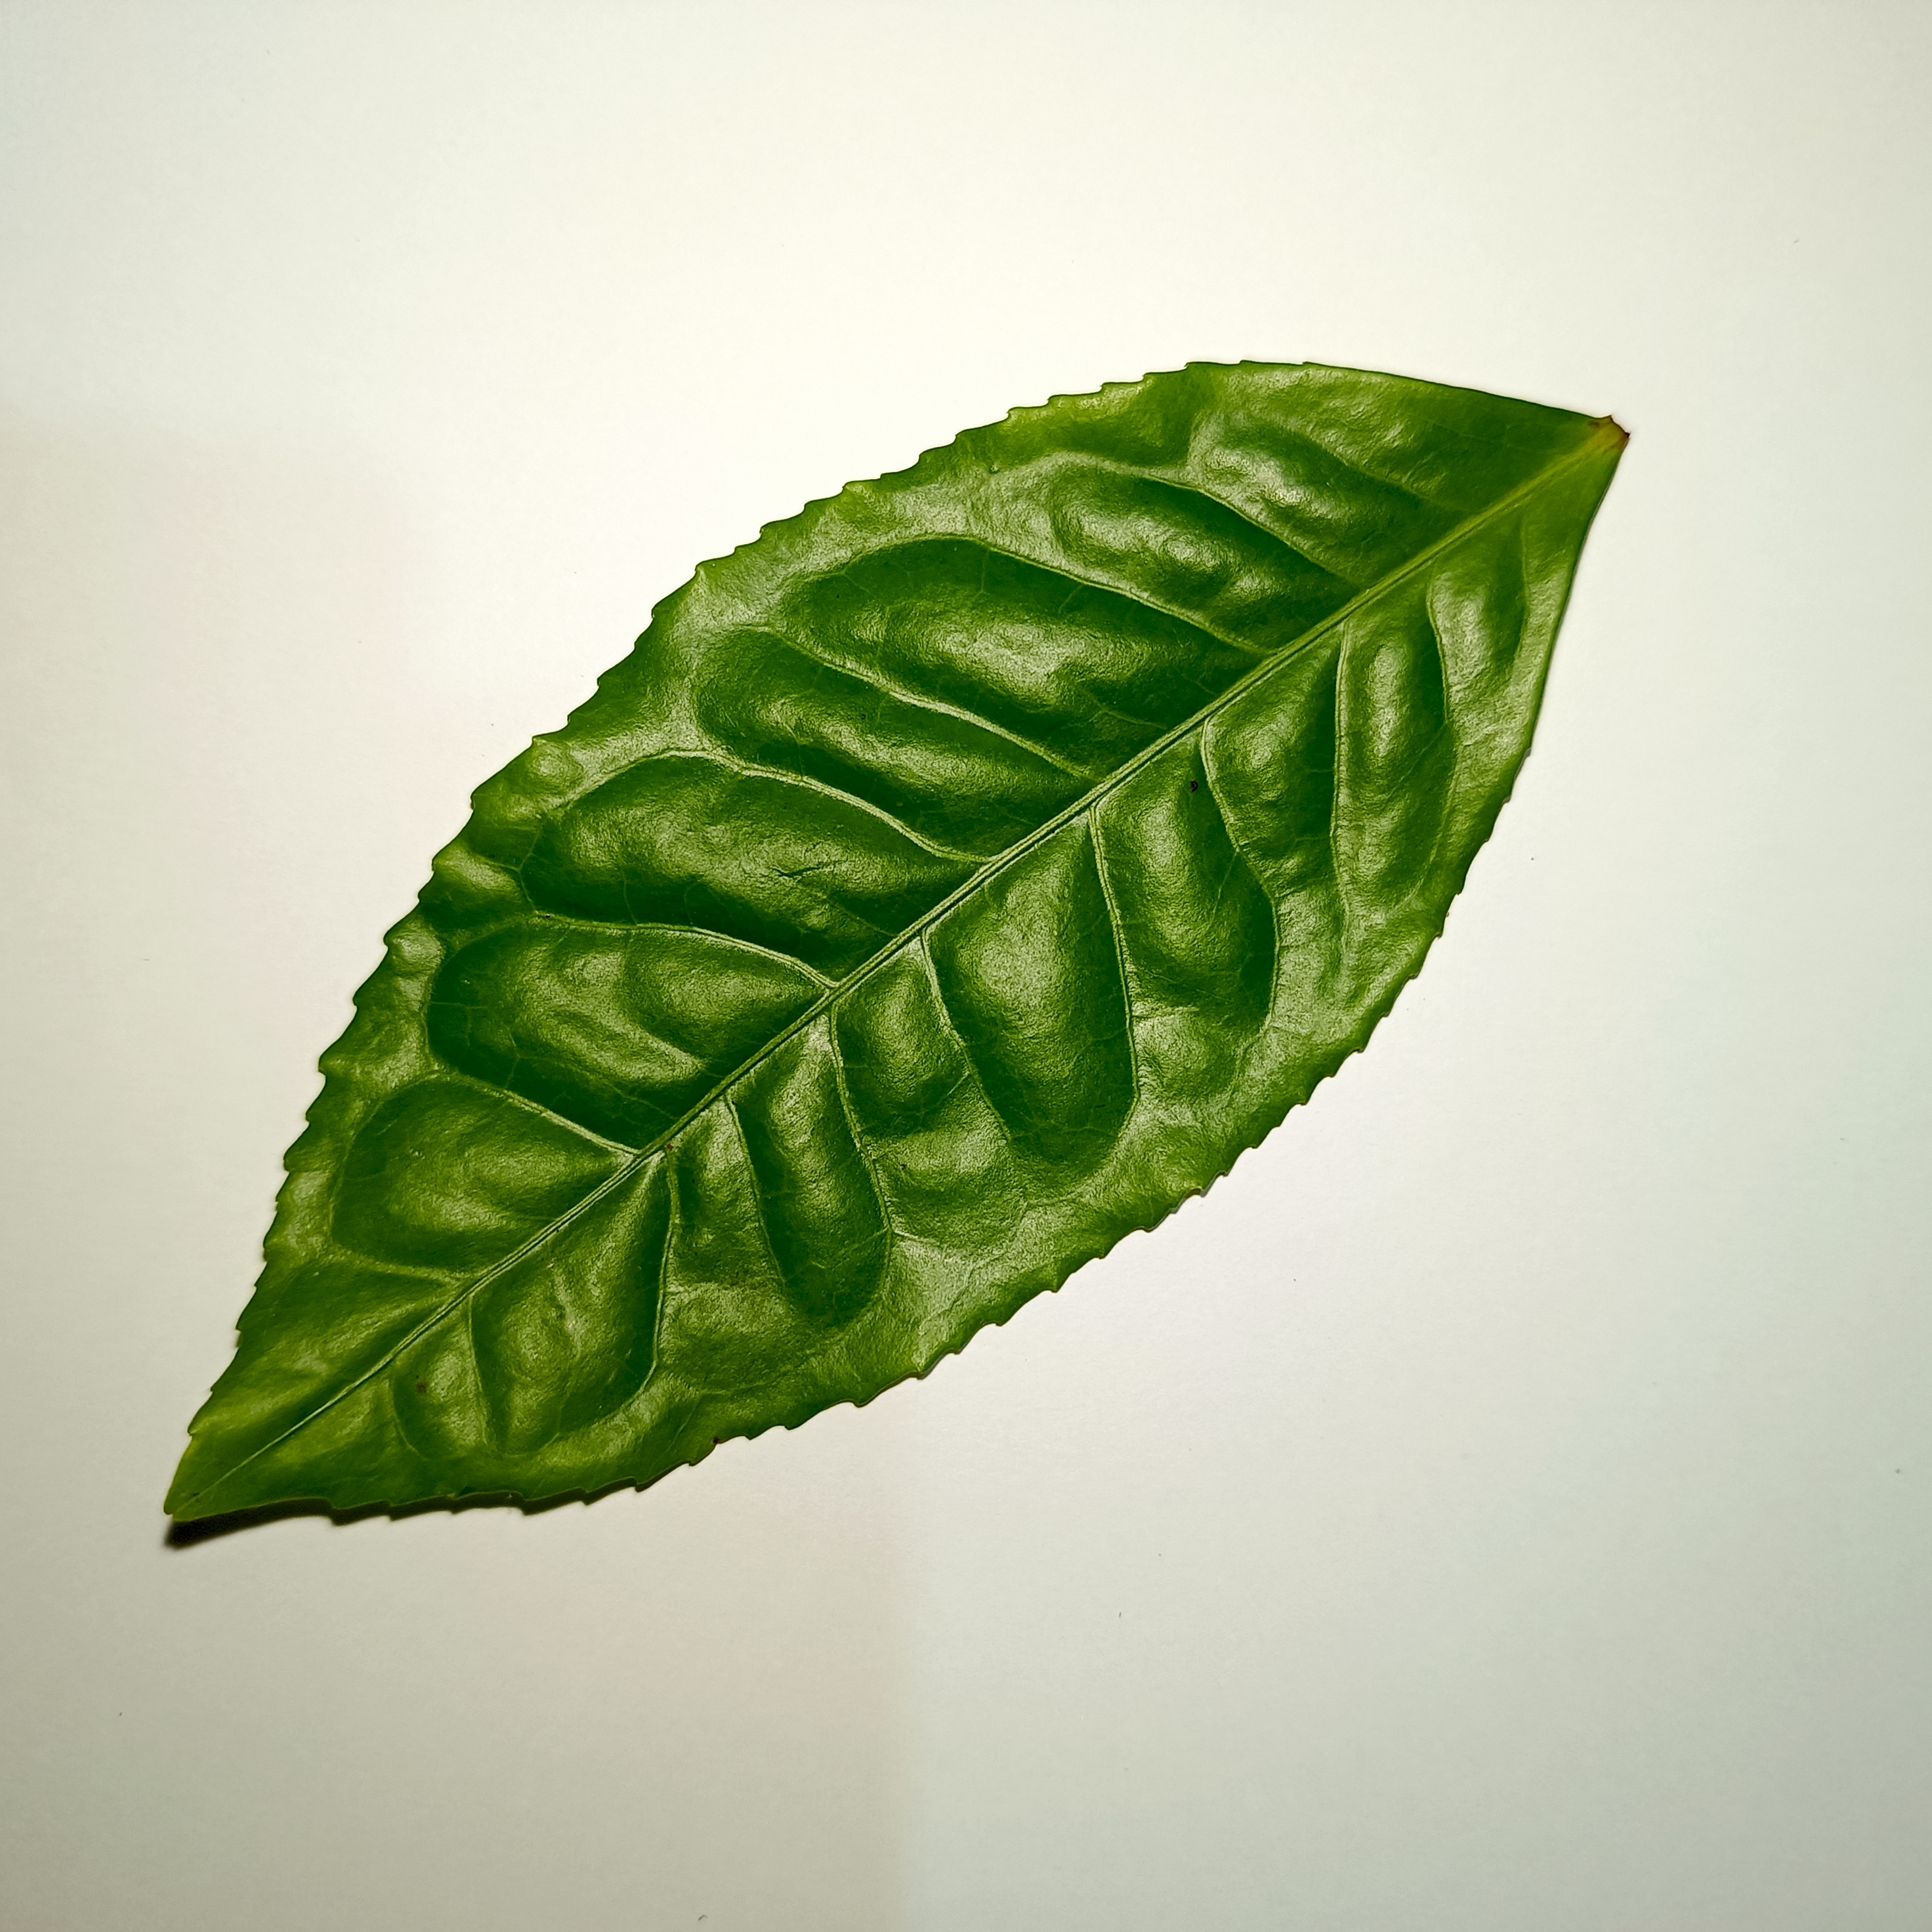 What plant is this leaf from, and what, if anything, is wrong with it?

tea, healthy
